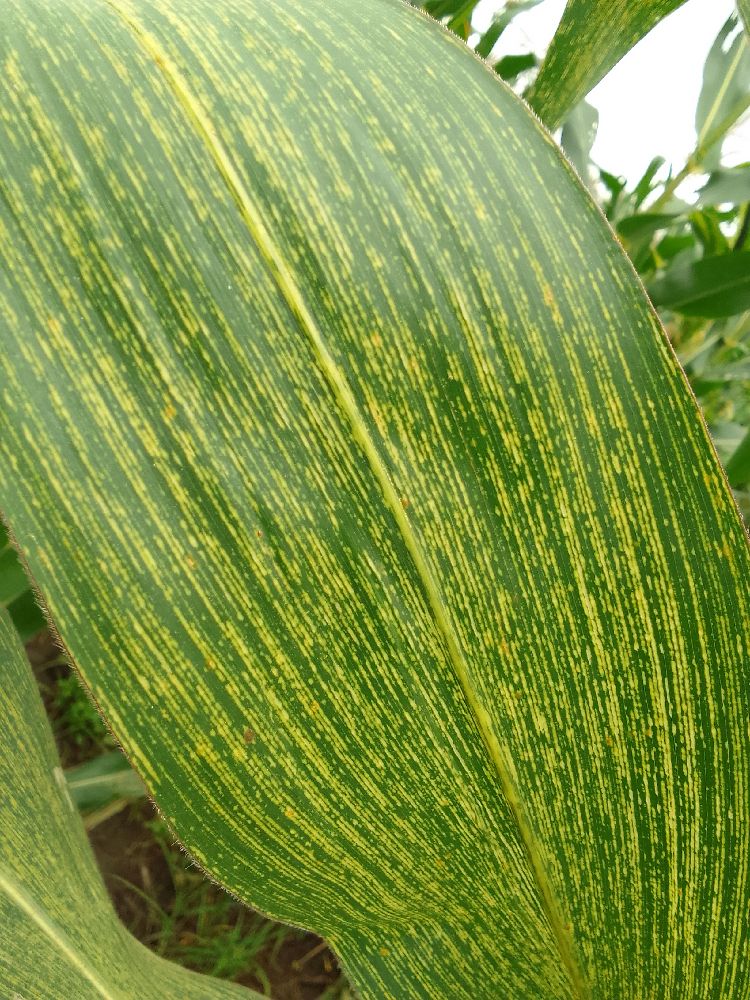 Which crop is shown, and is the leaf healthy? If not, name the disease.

maize, maize streak virus
